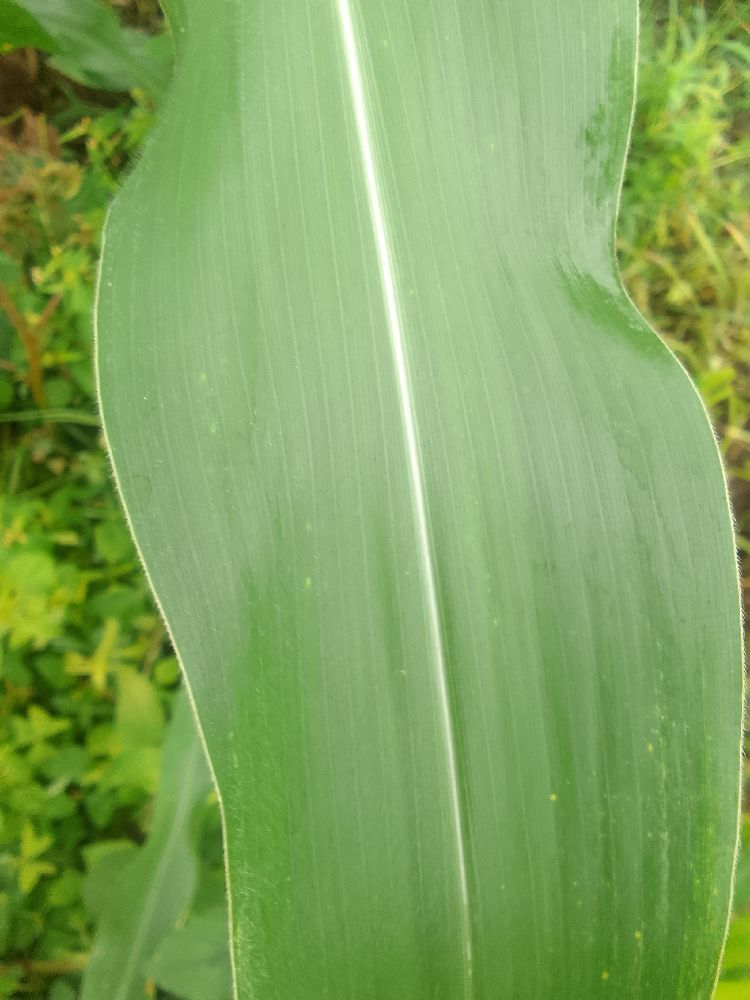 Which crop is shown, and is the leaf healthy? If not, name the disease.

maize, healthy
